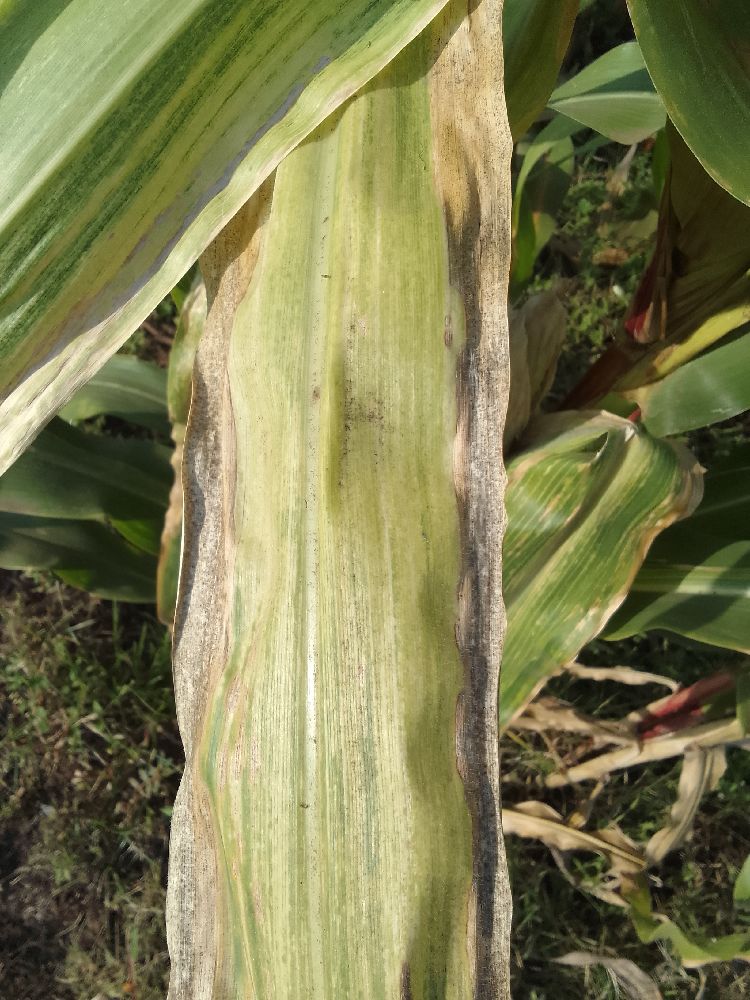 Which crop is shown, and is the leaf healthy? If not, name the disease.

maize, maize lethal necrosis
